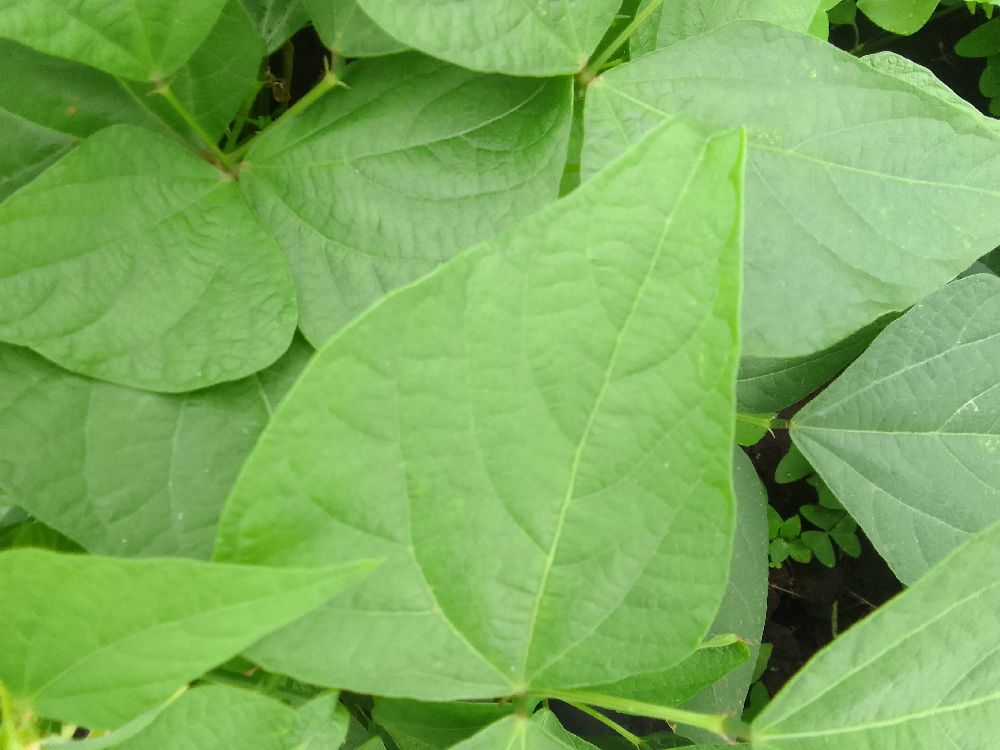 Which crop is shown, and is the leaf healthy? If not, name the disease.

common bean, healthy
